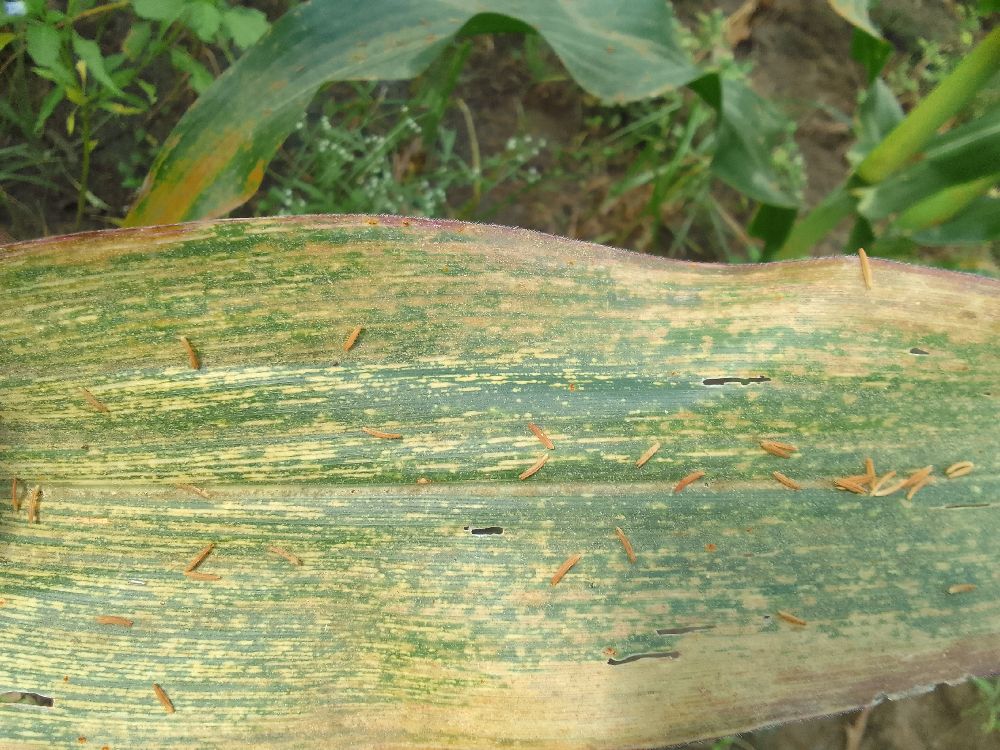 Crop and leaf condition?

maize, maize streak virus
